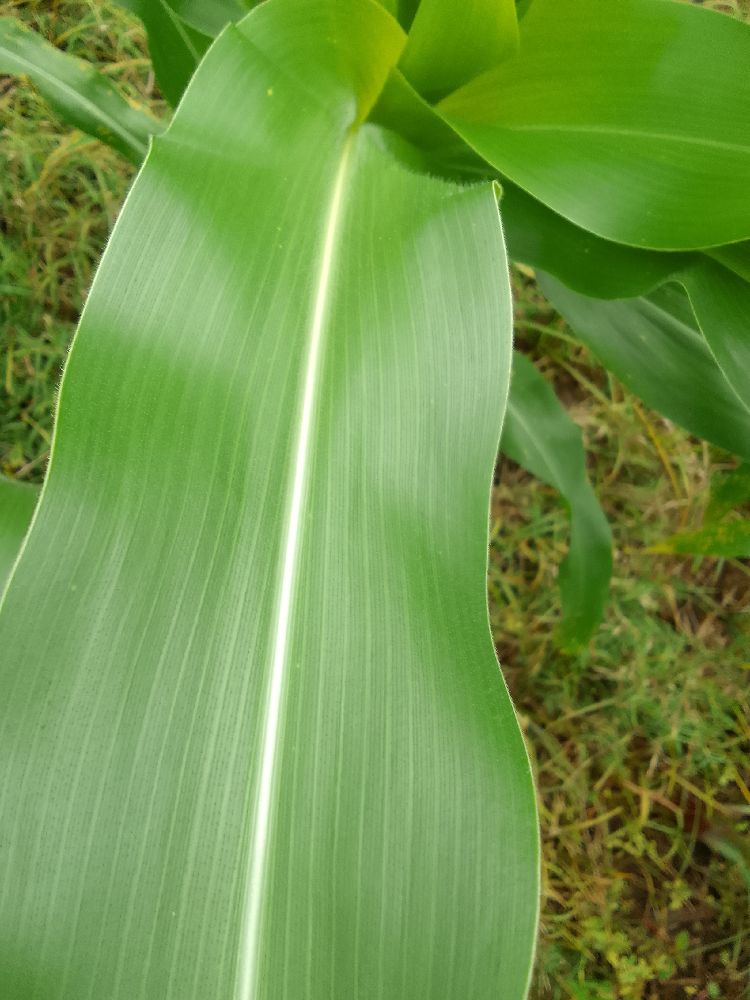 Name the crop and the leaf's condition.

maize, healthy
